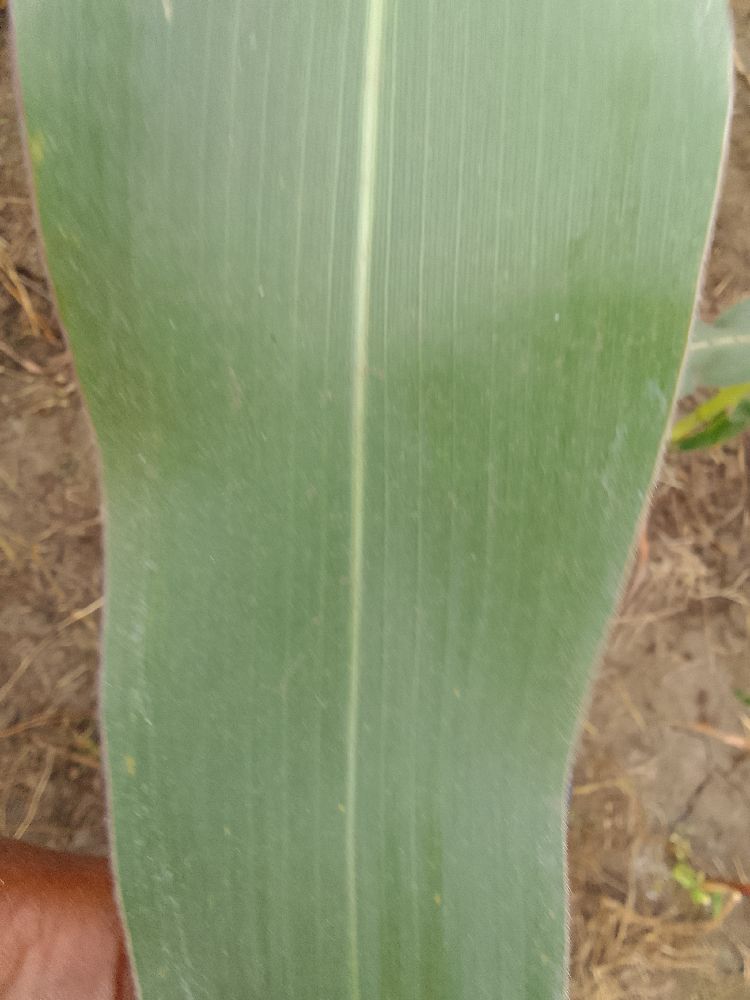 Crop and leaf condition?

maize, healthy
